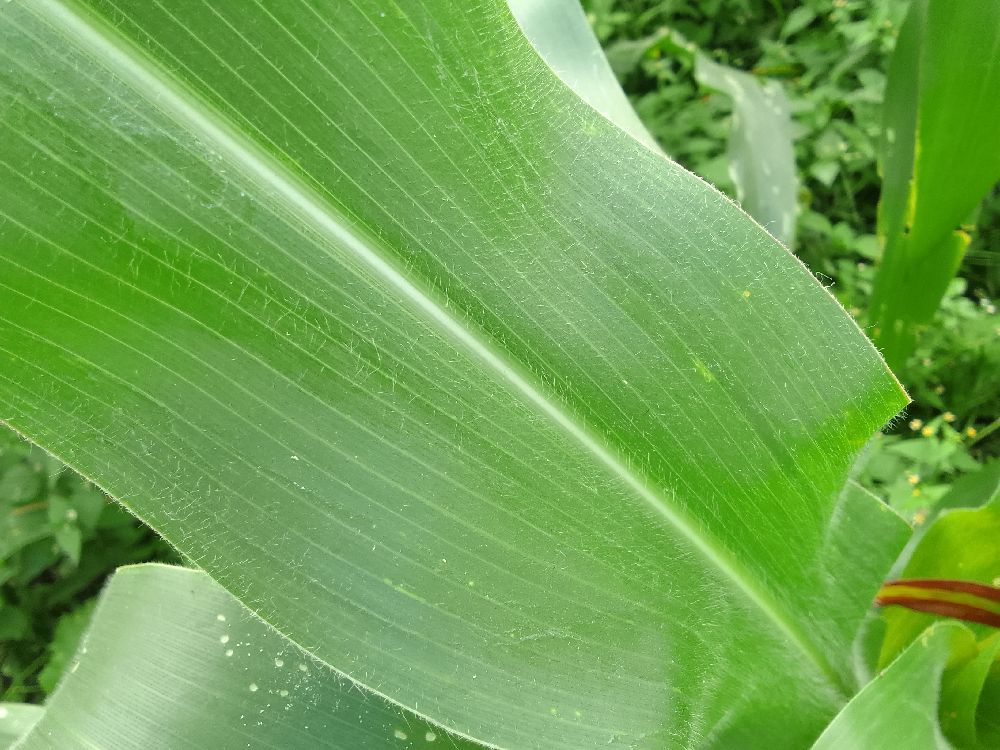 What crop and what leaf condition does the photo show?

maize, healthy
